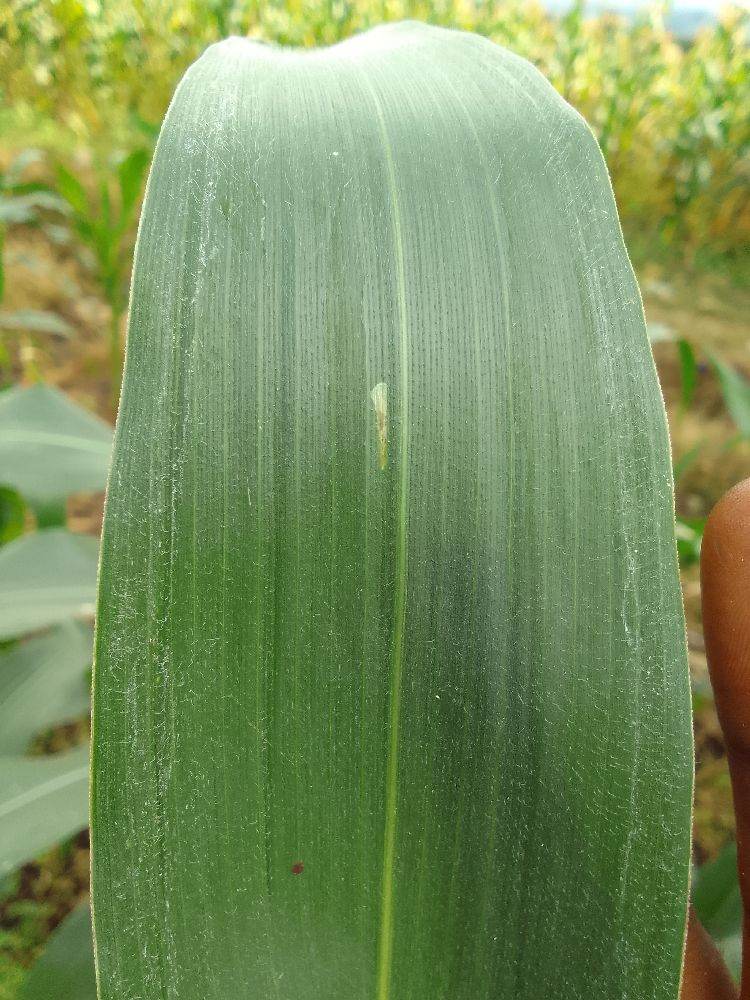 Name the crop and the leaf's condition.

maize, healthy
